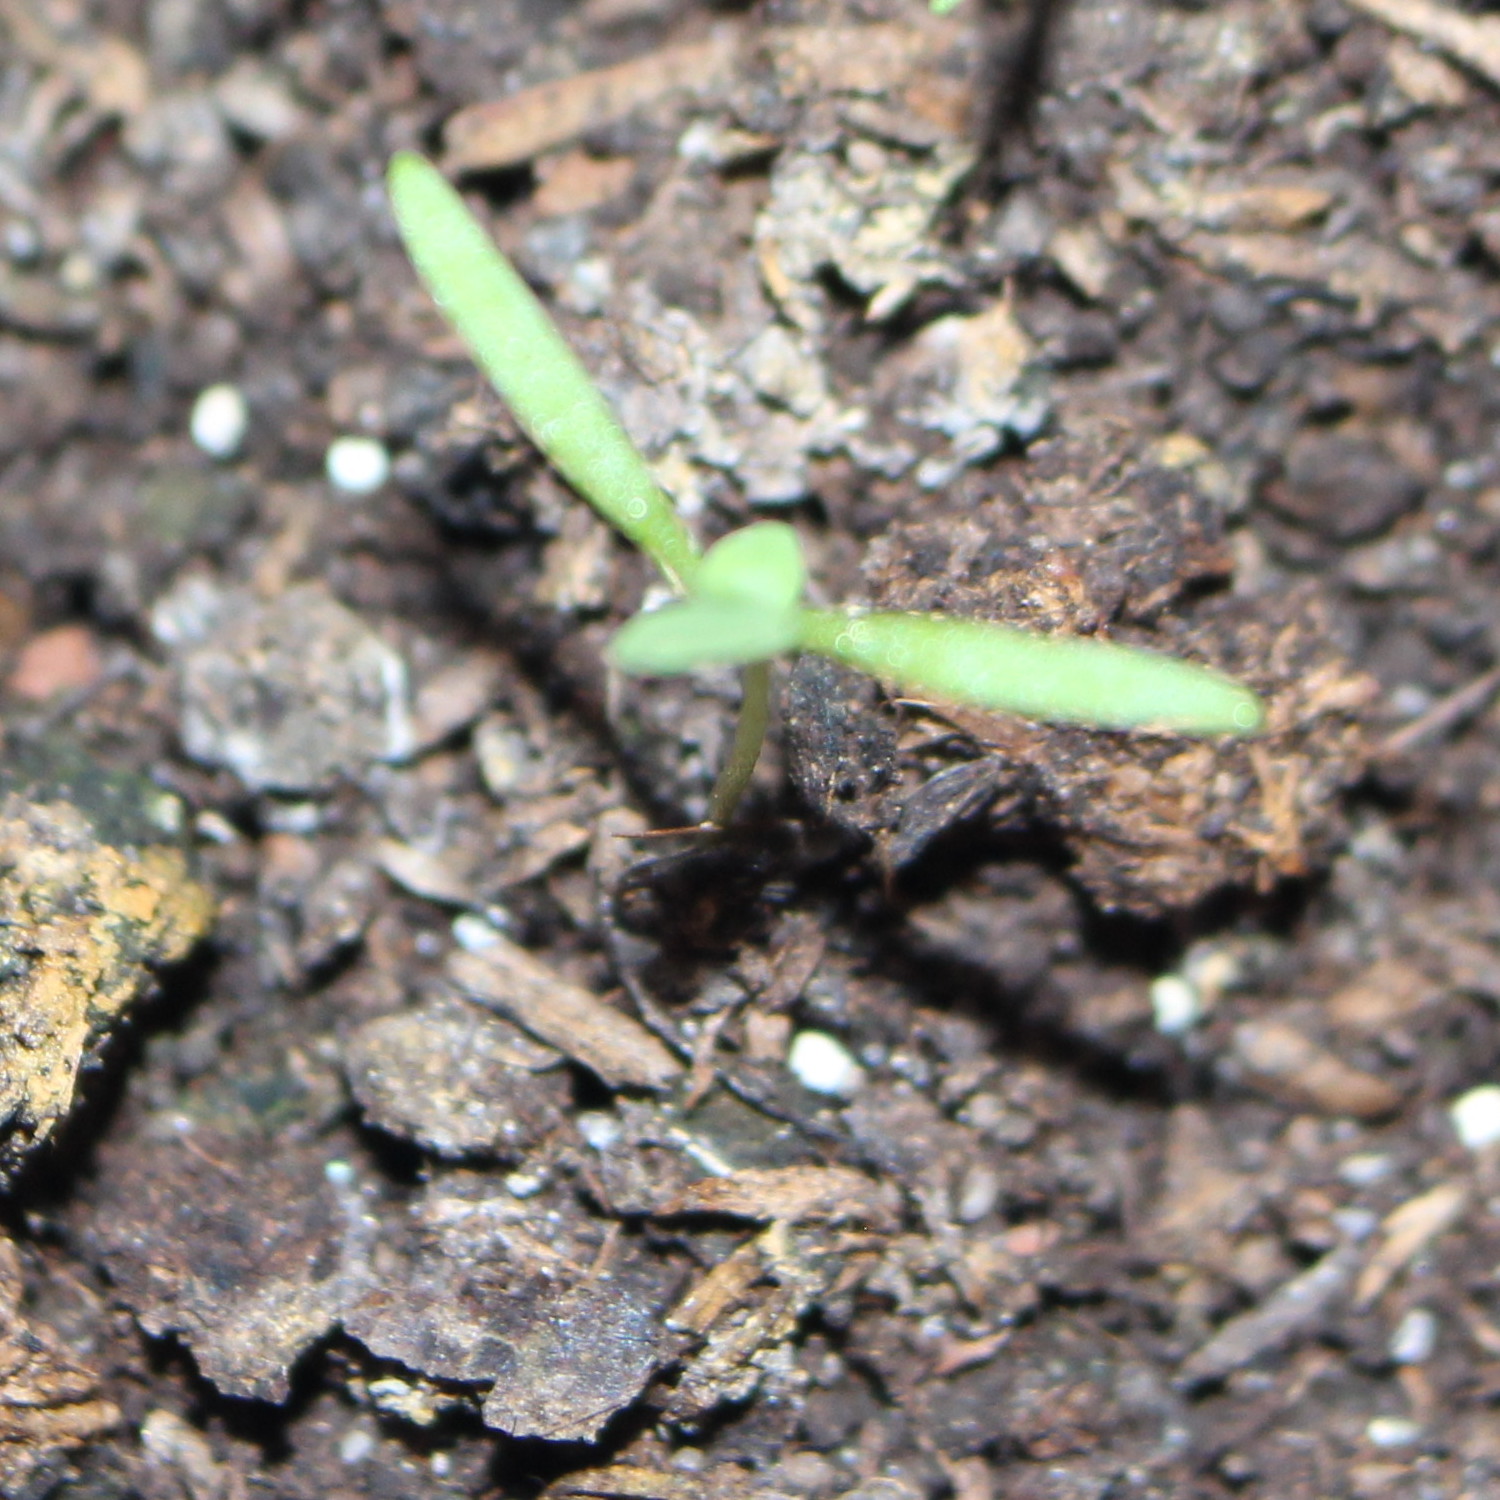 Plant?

Papaver rhoeas
